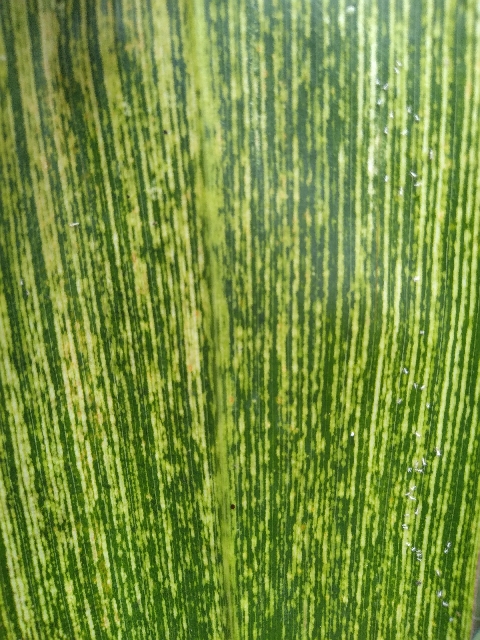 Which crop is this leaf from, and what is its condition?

maize, maize streak virus
